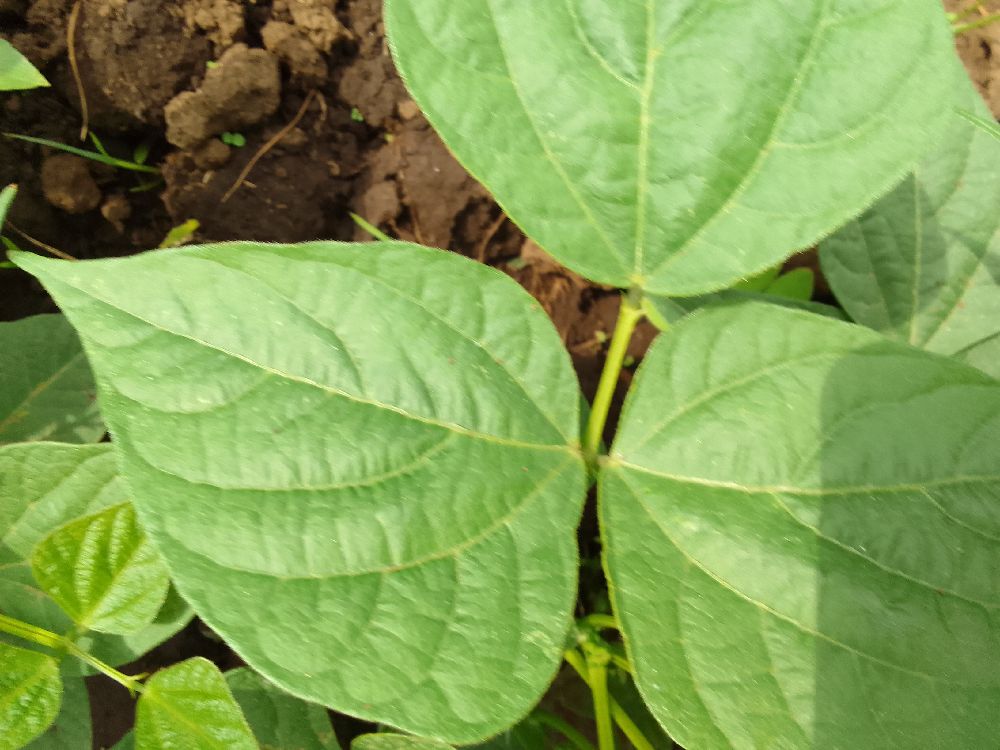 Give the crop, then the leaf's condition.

common bean, healthy
